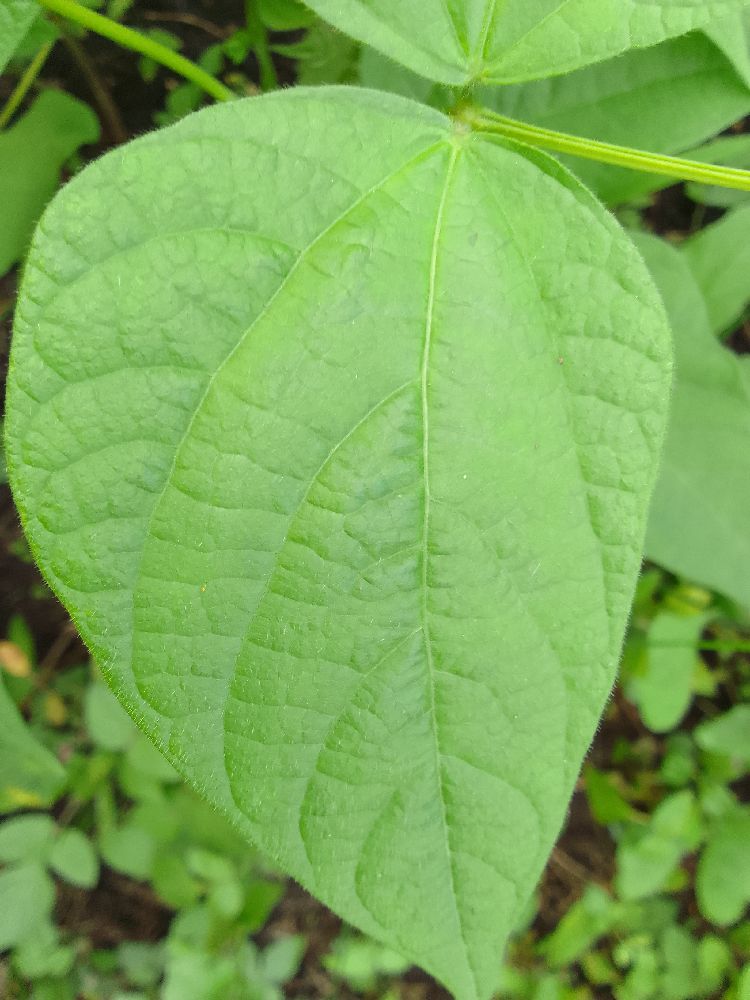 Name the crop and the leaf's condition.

common bean, healthy
